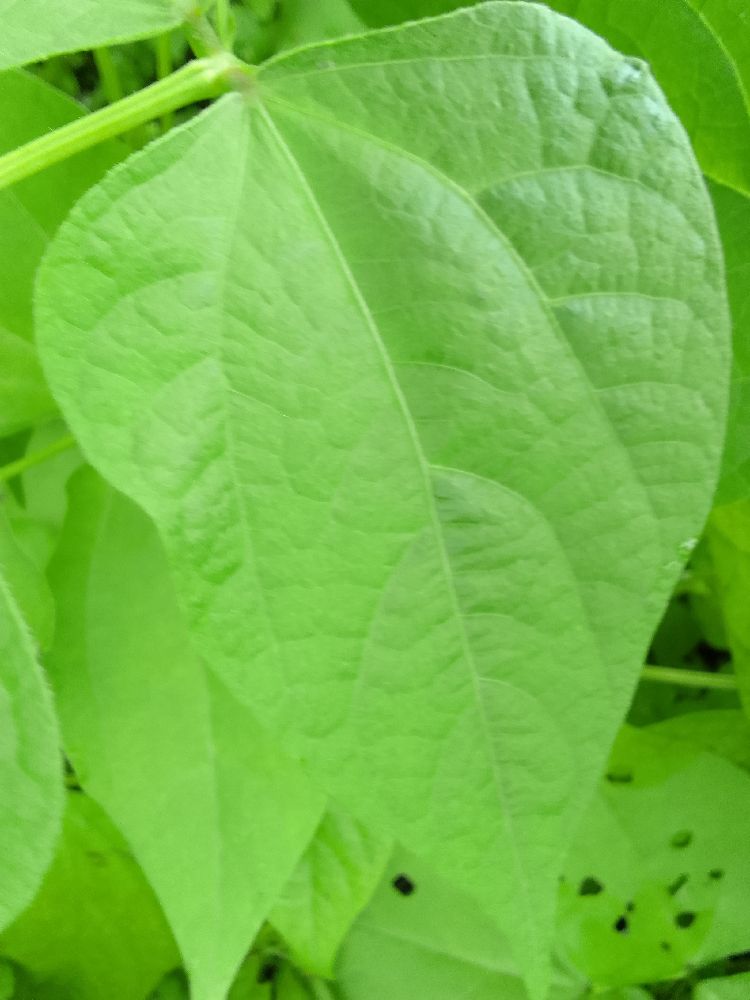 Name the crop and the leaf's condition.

common bean, healthy
